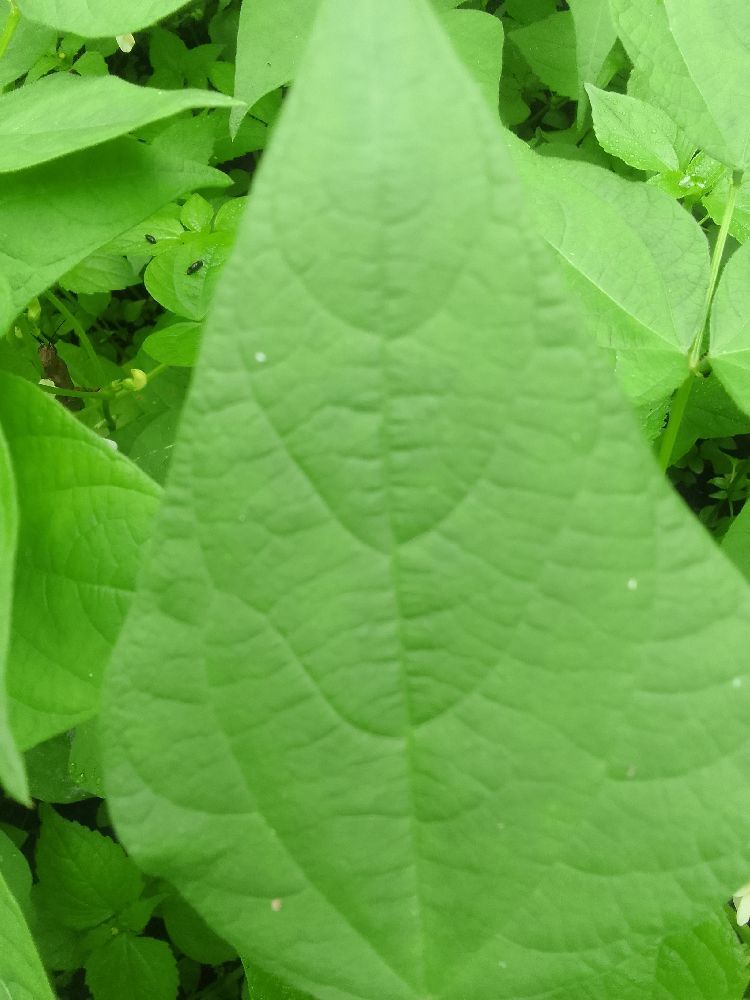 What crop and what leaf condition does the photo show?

common bean, healthy
